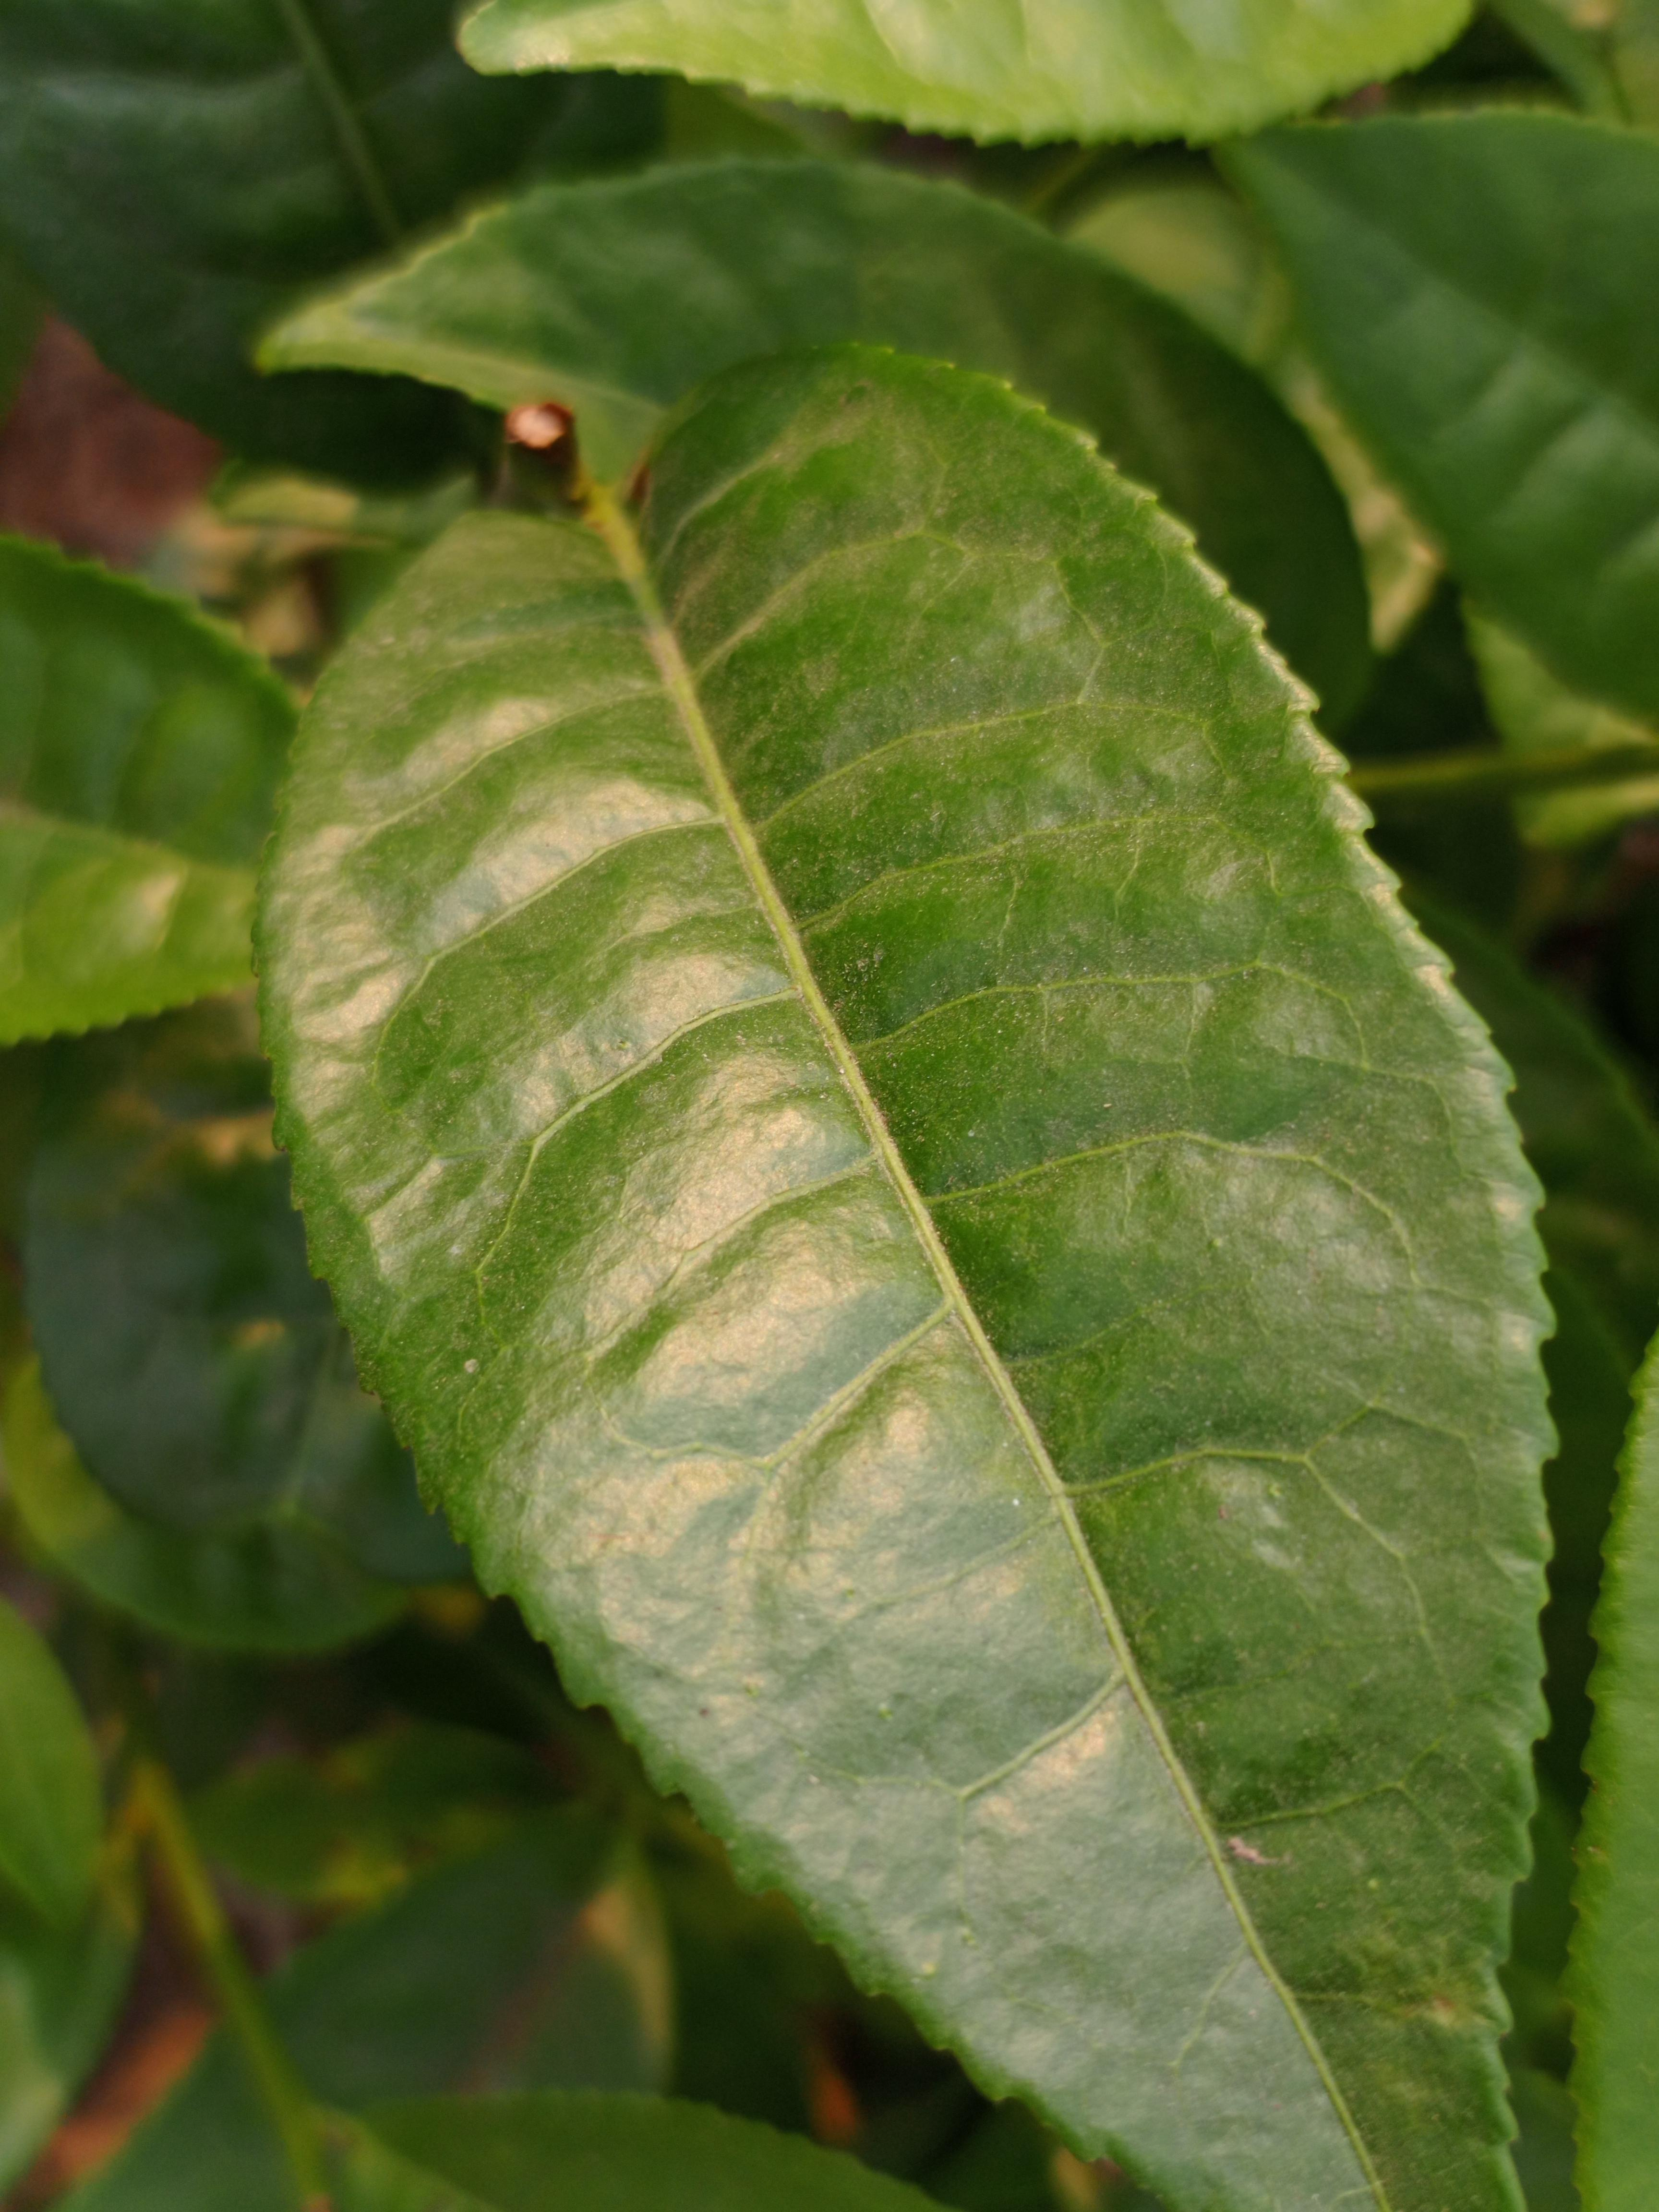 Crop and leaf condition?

tea, healthy leaf
